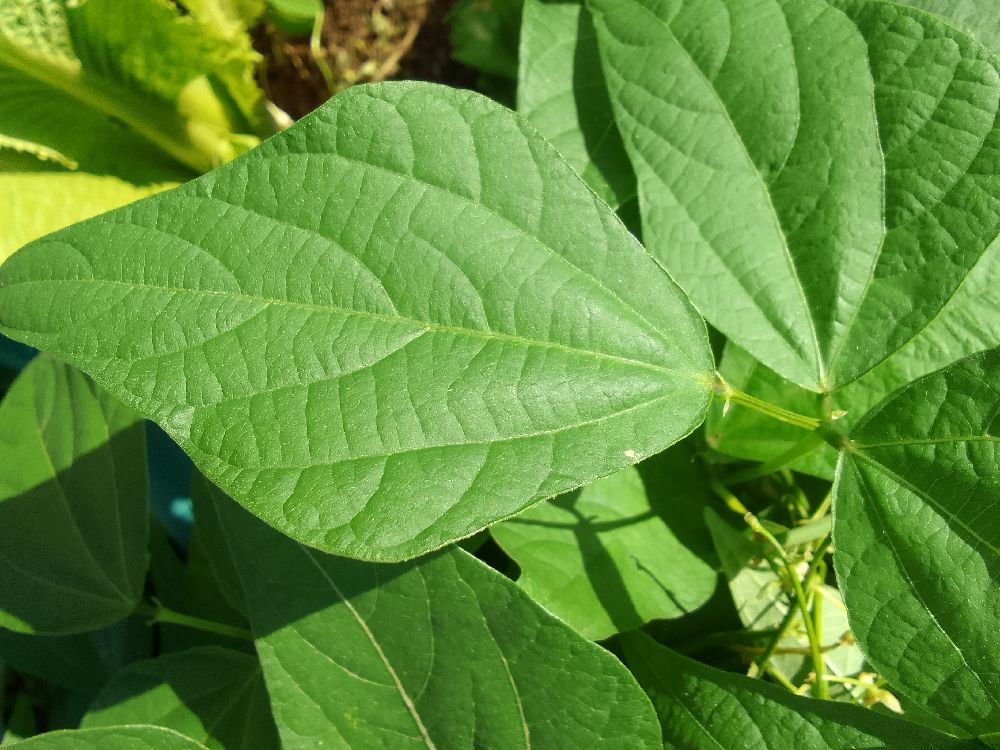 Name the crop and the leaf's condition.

common bean, healthy
